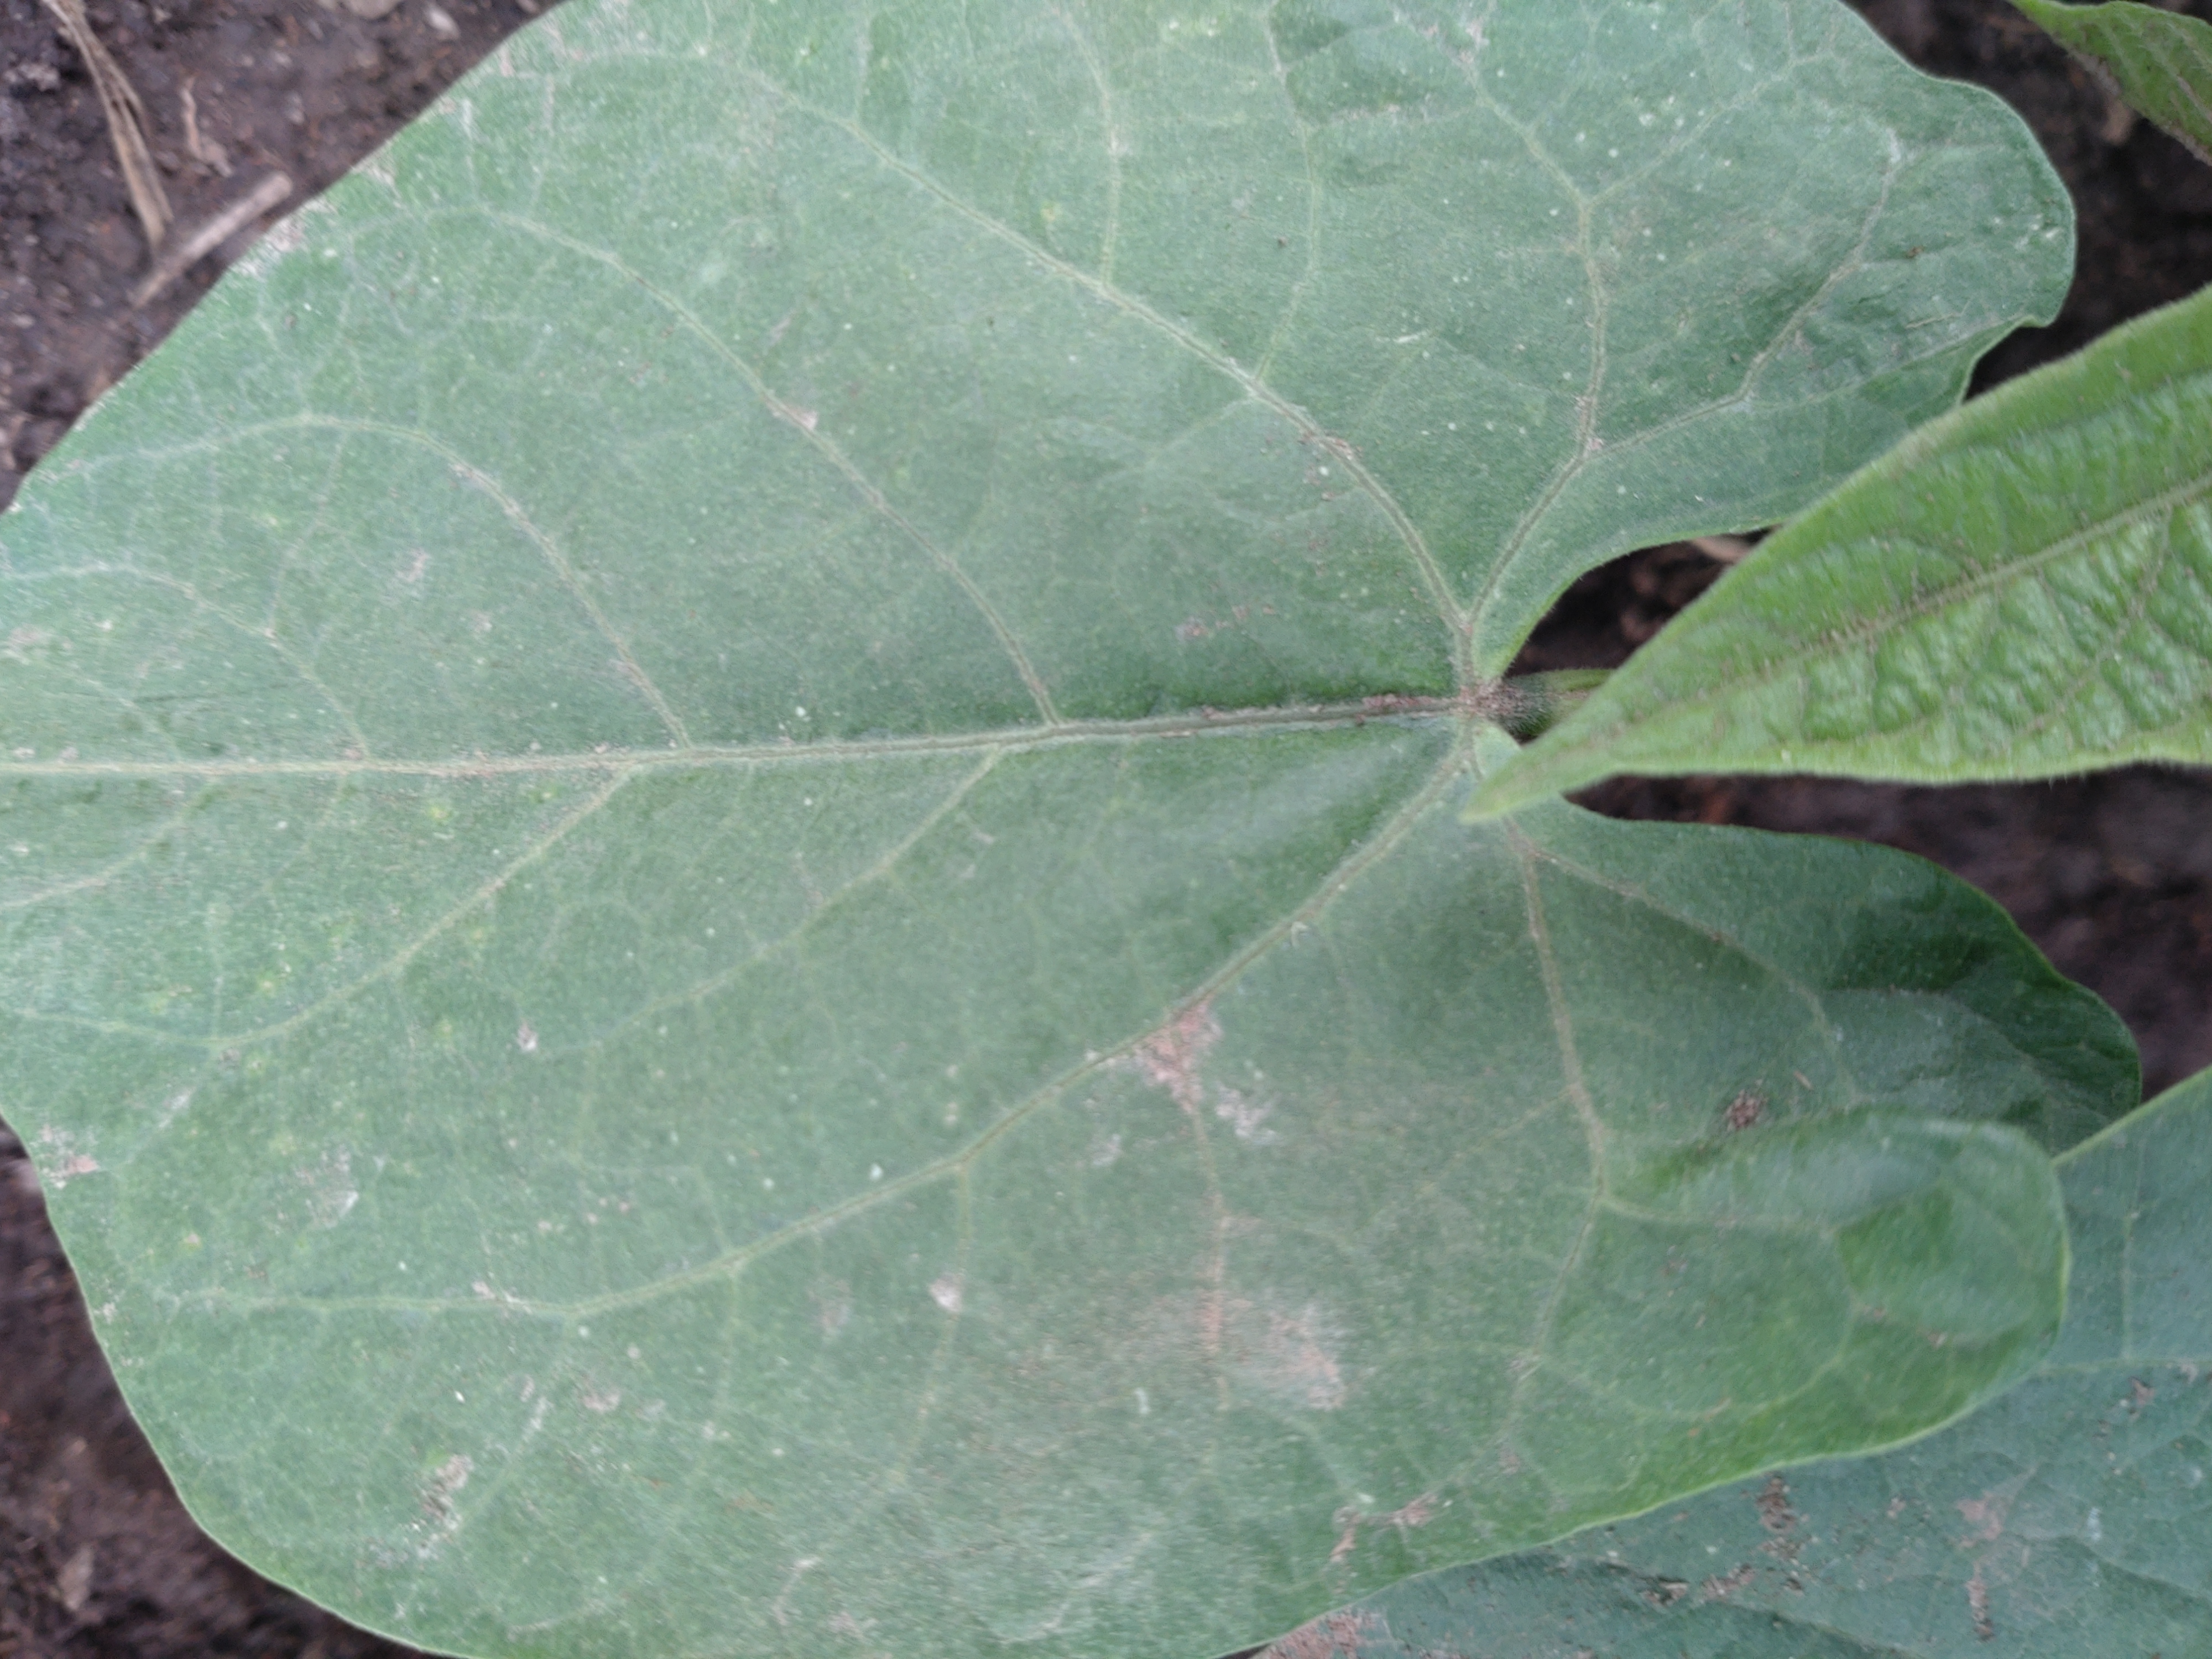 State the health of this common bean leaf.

healthy
